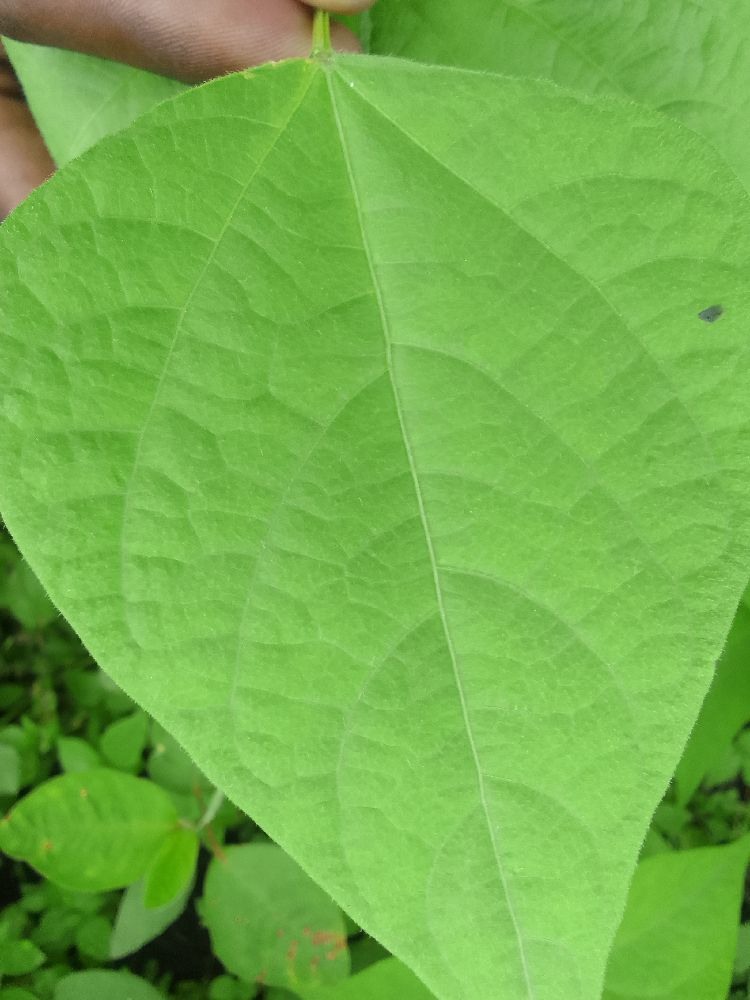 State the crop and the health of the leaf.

common bean, healthy
